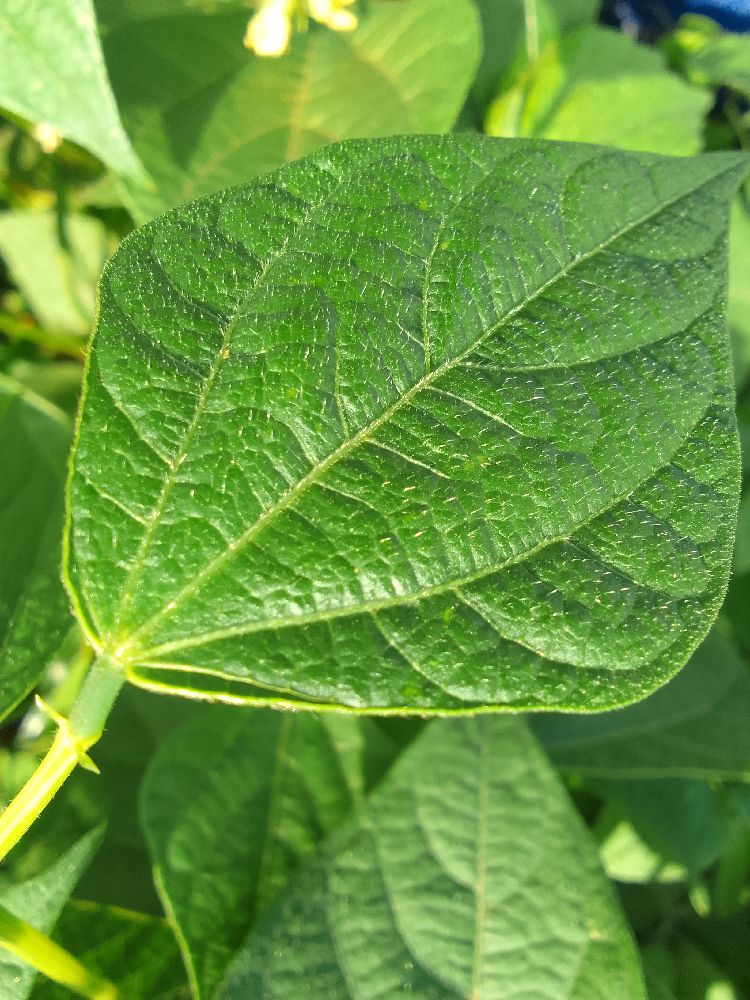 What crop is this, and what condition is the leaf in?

common bean, healthy
